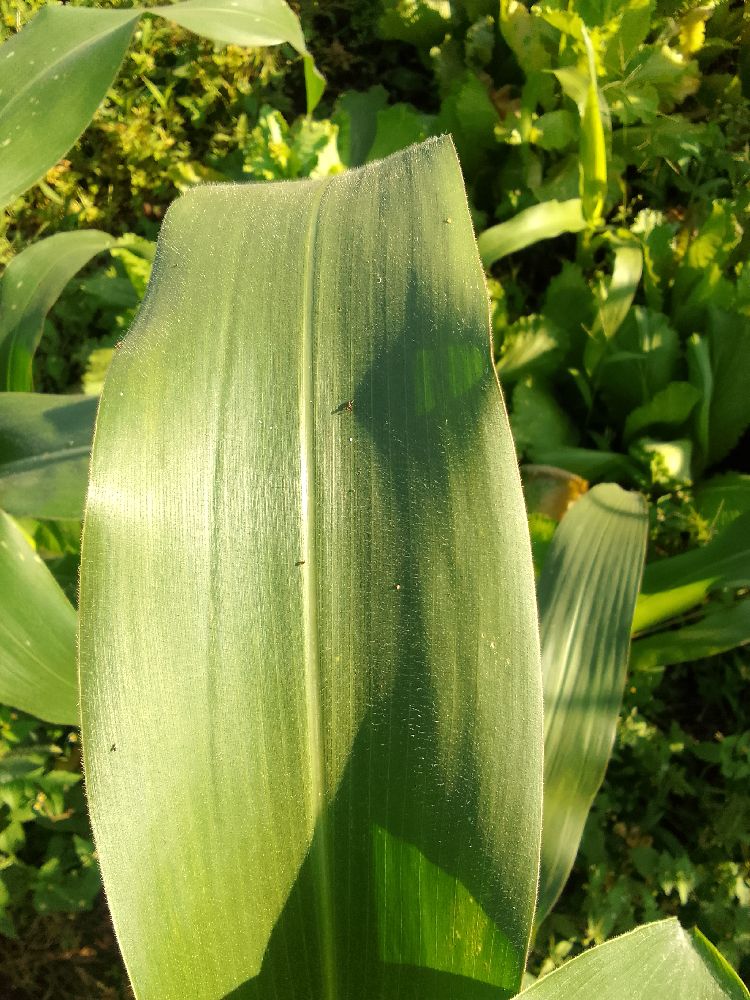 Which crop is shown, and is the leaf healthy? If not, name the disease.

maize, healthy
